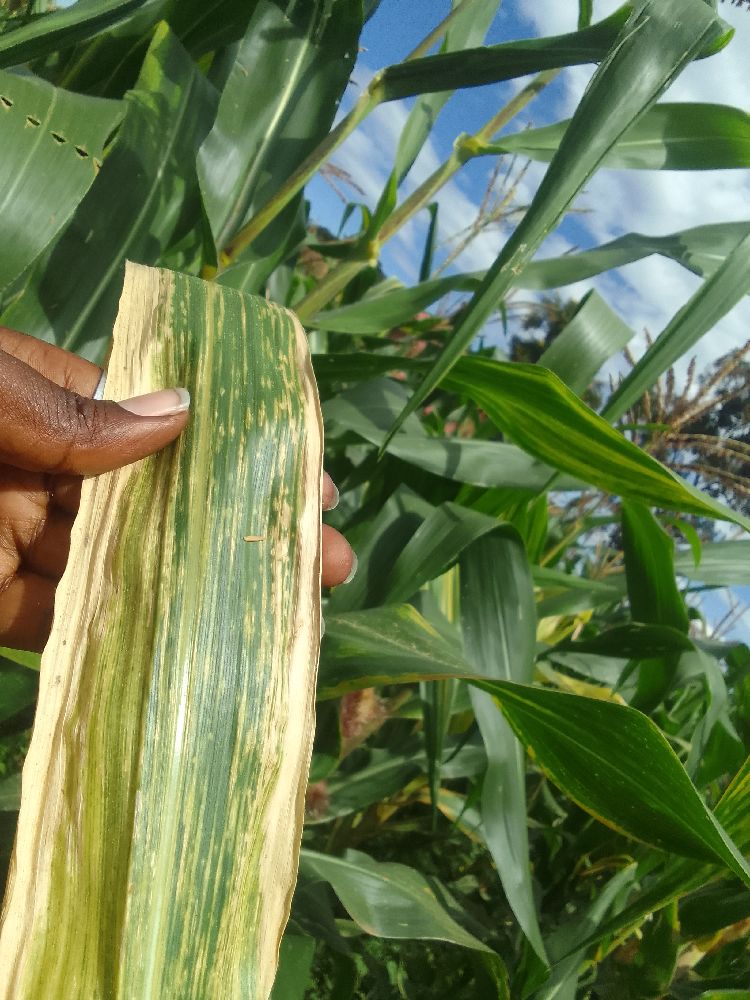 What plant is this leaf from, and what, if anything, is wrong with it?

maize, maize lethal necrosis
